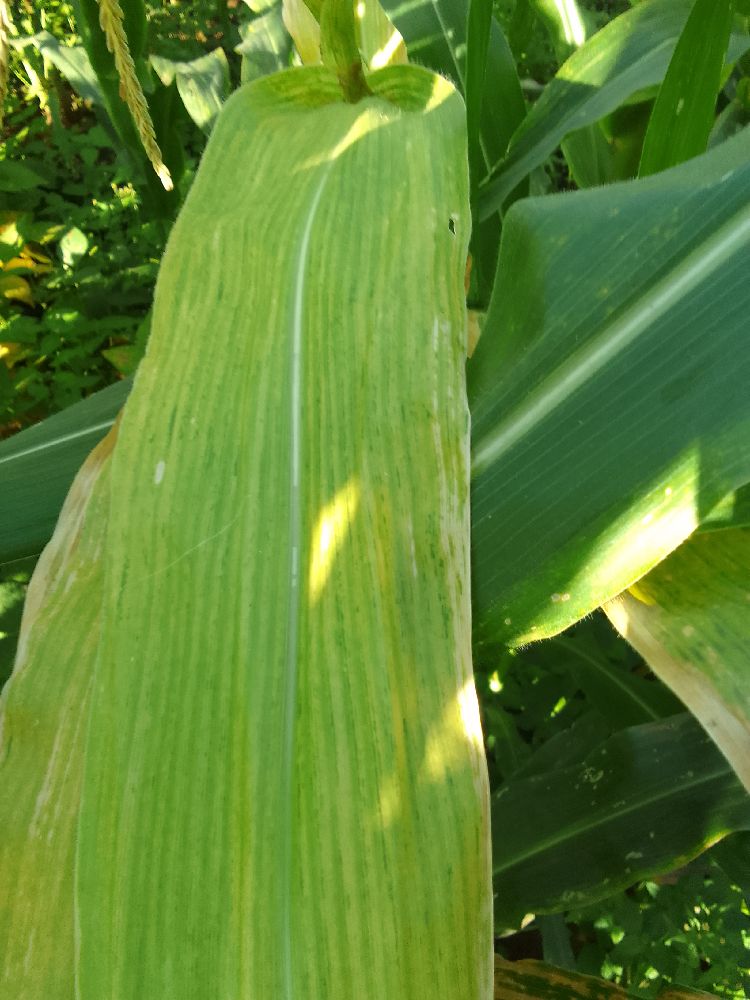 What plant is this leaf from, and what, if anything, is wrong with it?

maize, maize lethal necrosis
